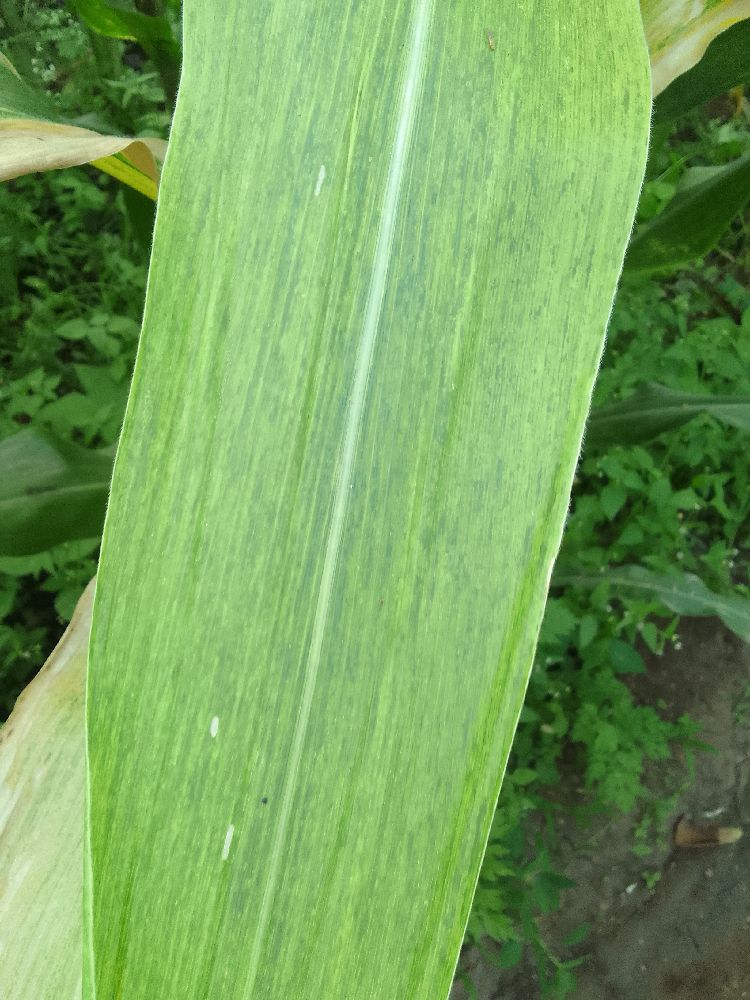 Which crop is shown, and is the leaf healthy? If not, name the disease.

maize, maize lethal necrosis
